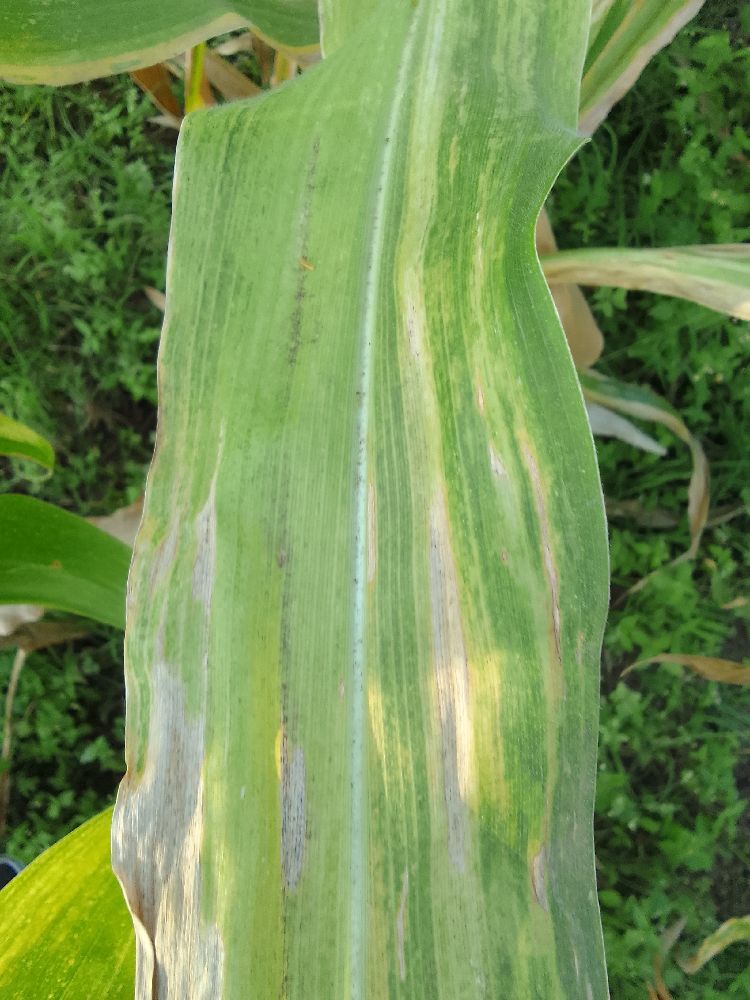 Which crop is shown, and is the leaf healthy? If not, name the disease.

maize, maize lethal necrosis
